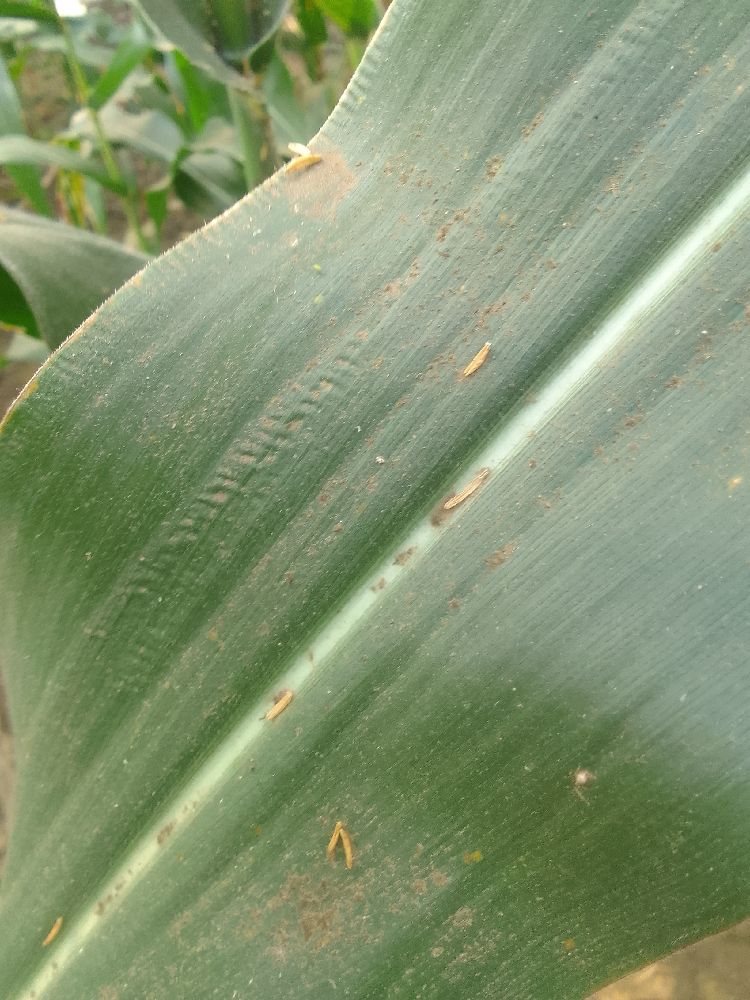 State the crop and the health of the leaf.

maize, healthy
